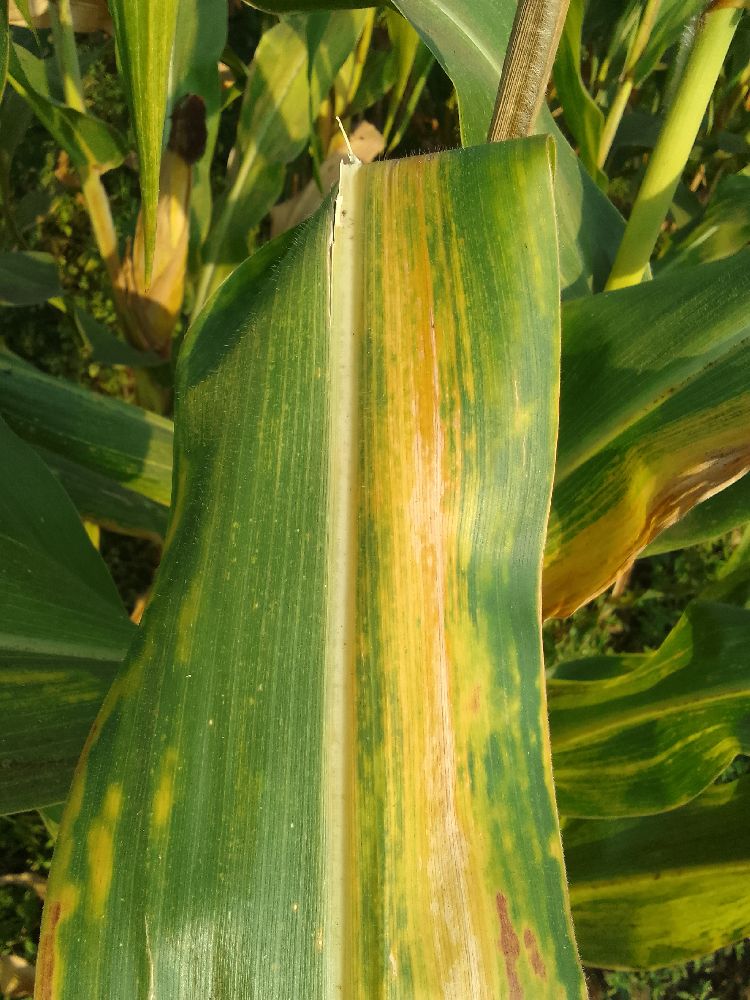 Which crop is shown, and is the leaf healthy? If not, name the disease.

maize, maize lethal necrosis
